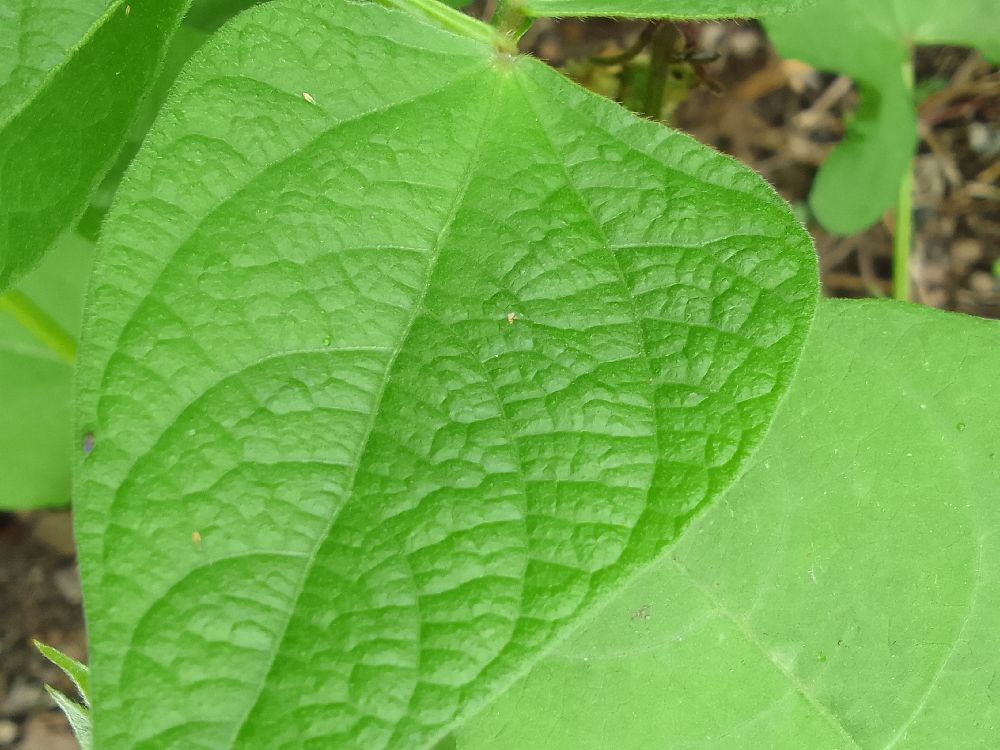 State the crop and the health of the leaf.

common bean, healthy
